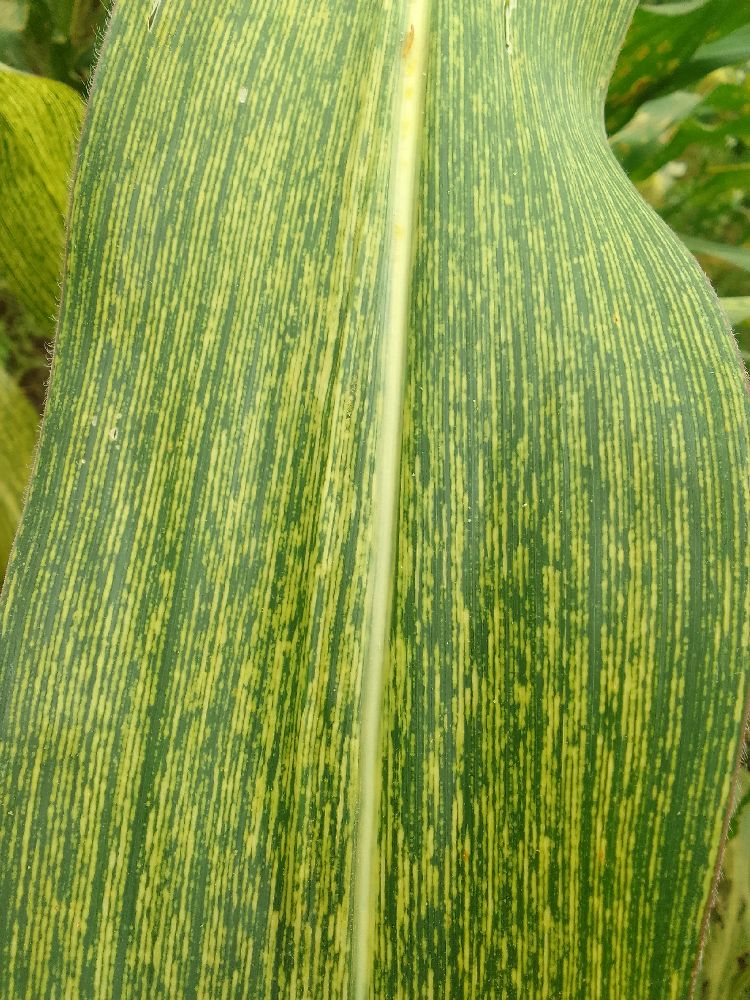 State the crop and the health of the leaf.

maize, maize streak virus
